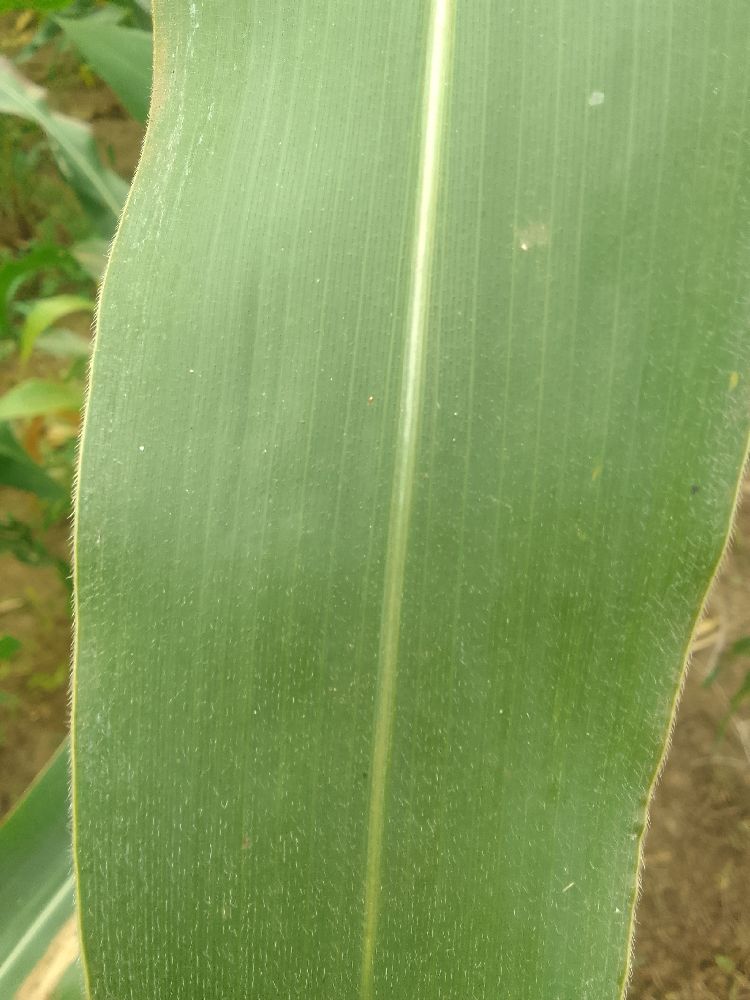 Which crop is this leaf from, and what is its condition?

maize, healthy
